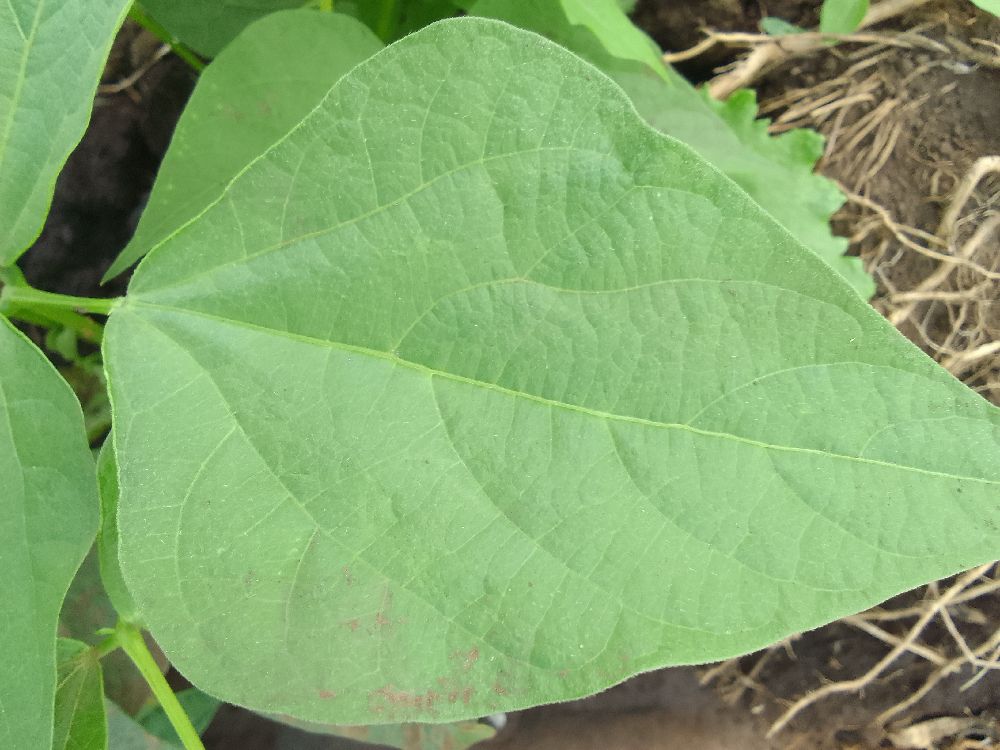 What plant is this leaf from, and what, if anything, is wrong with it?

common bean, healthy
